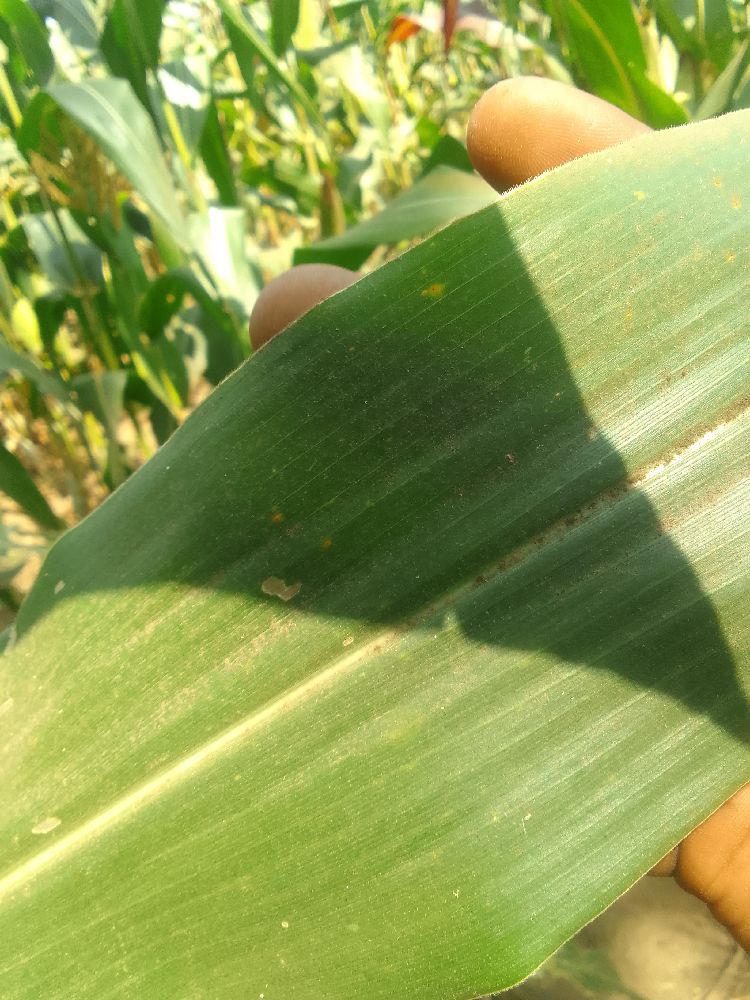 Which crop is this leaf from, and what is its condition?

maize, healthy
